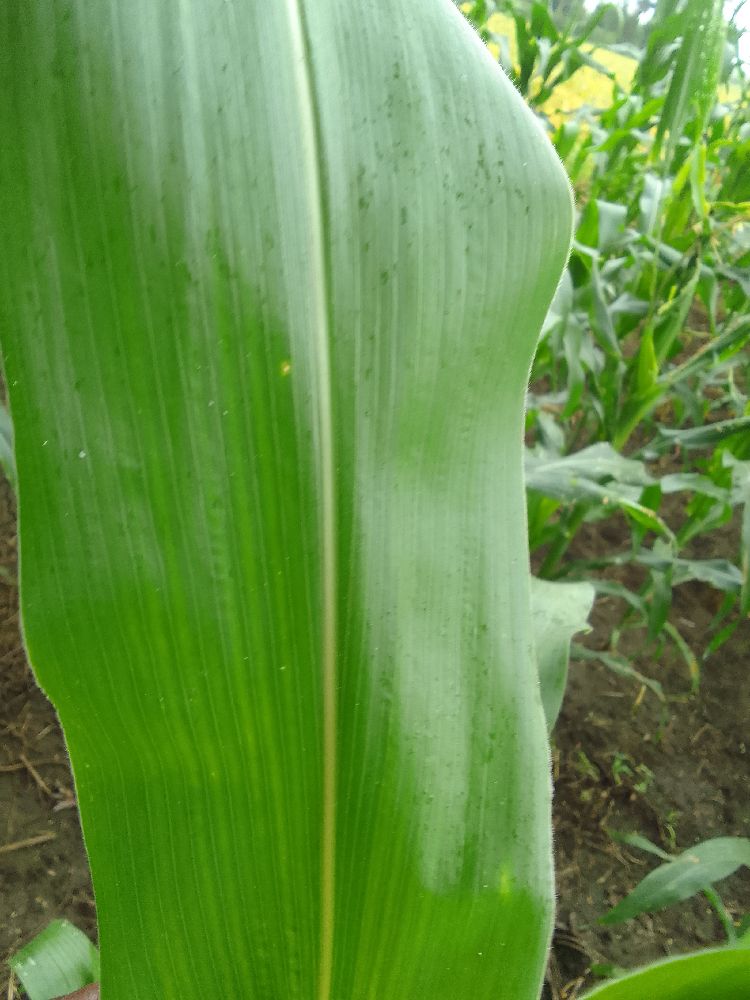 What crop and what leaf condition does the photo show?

common bean, healthy
